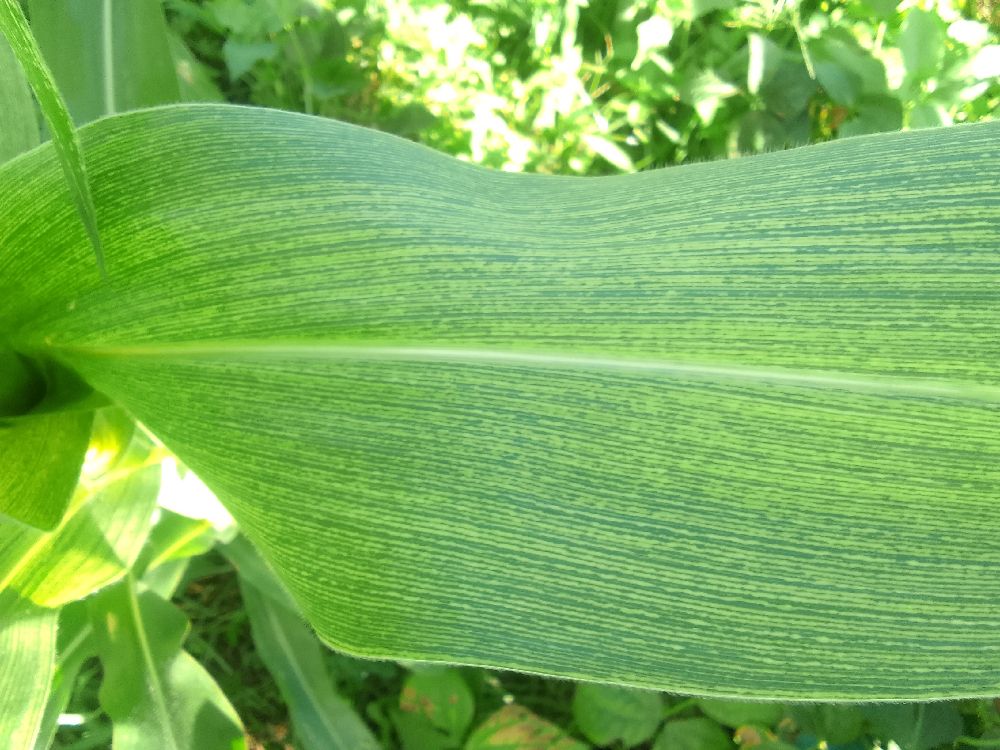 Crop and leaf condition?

maize, maize streak virus
